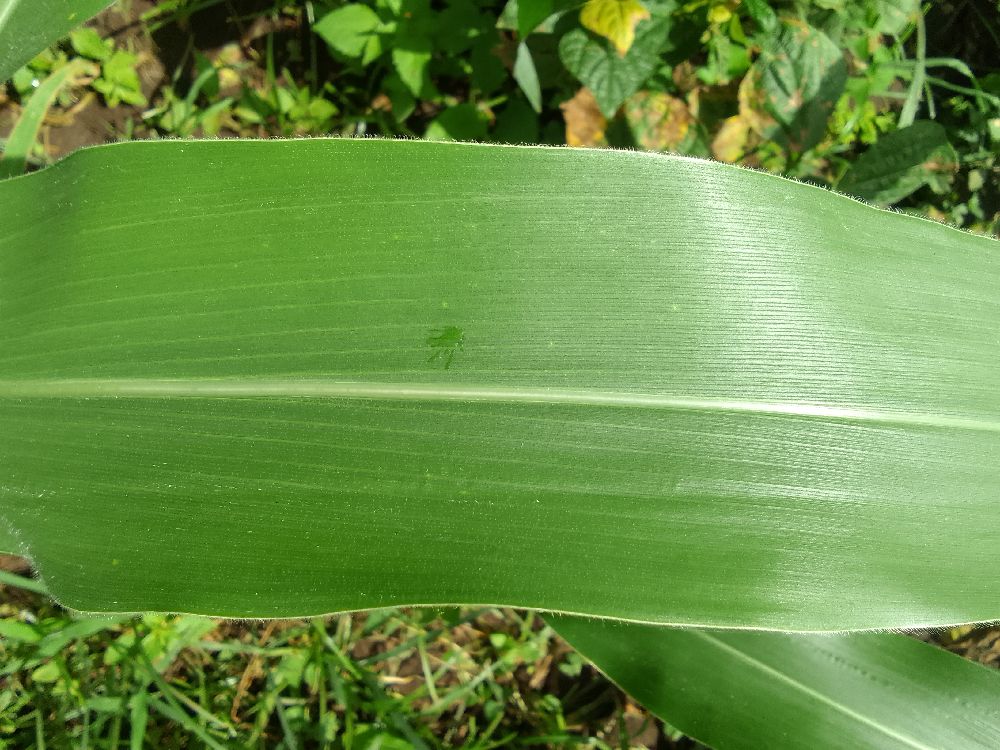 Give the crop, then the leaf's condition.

maize, healthy
